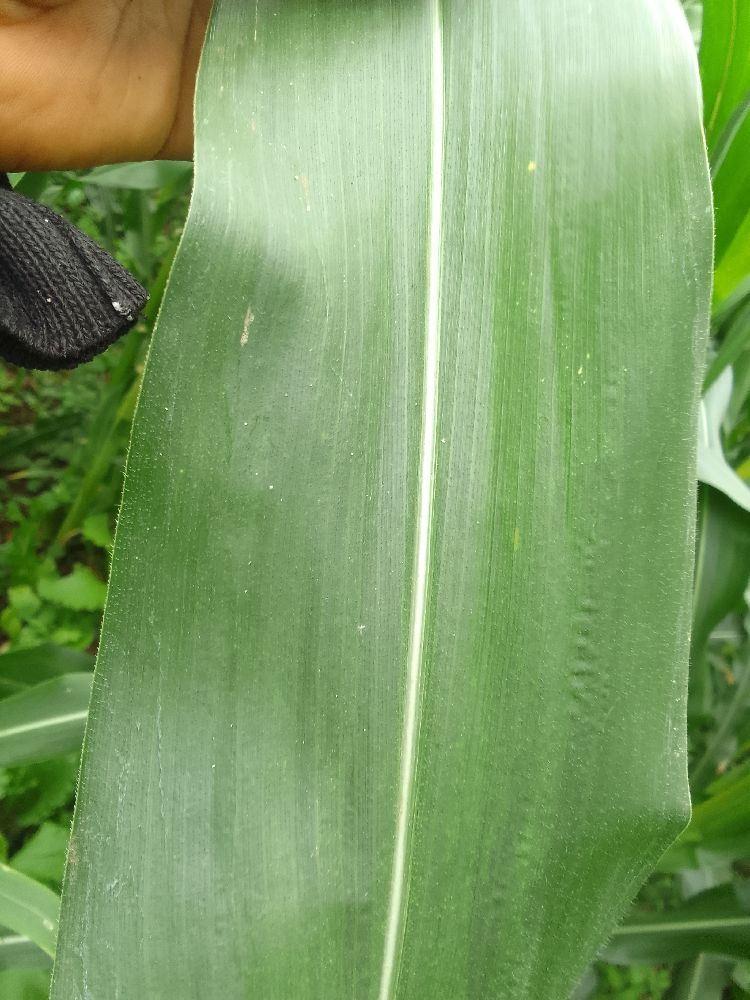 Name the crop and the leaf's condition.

maize, healthy
